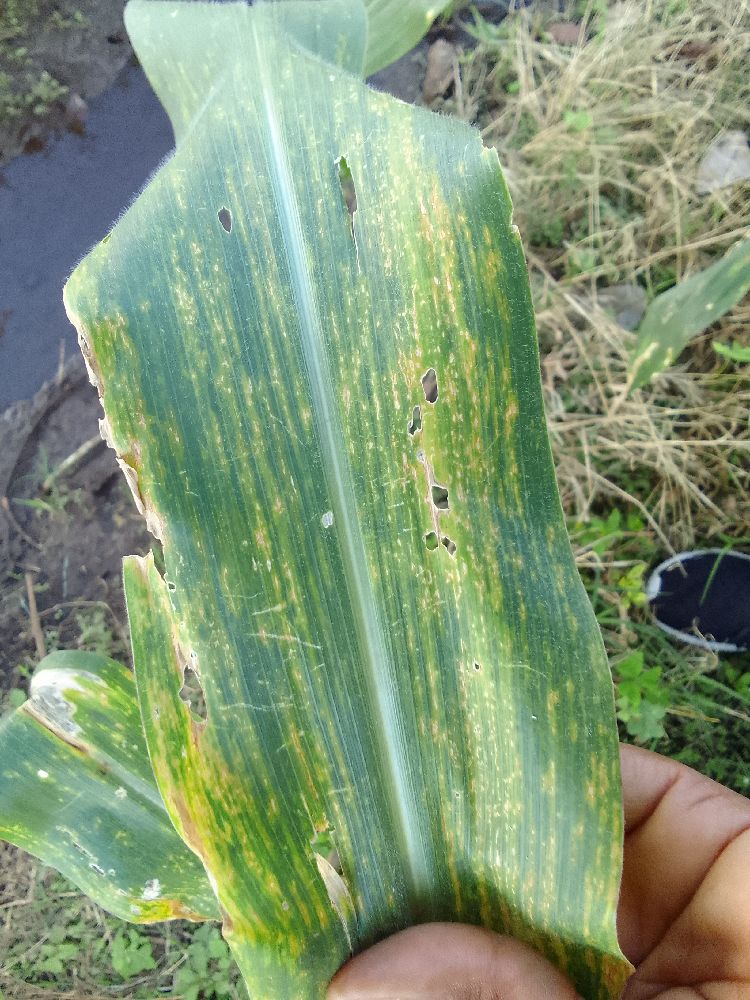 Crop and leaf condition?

maize, maize lethal necrosis
